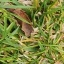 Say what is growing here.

grass
